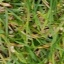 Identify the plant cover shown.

grass
